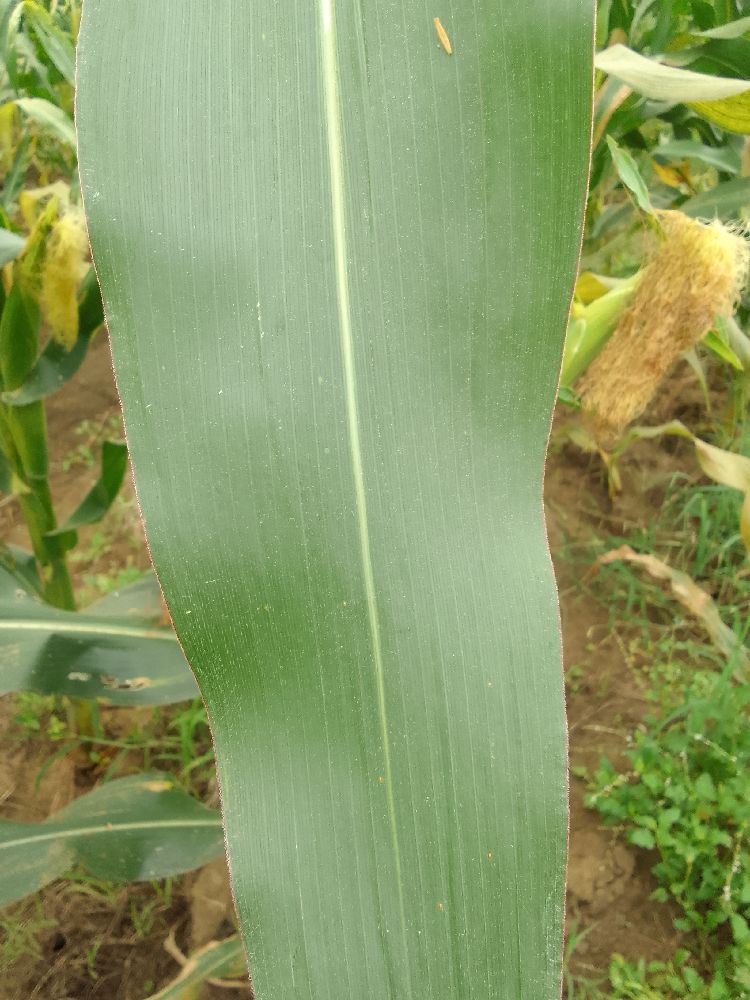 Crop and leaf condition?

maize, healthy
